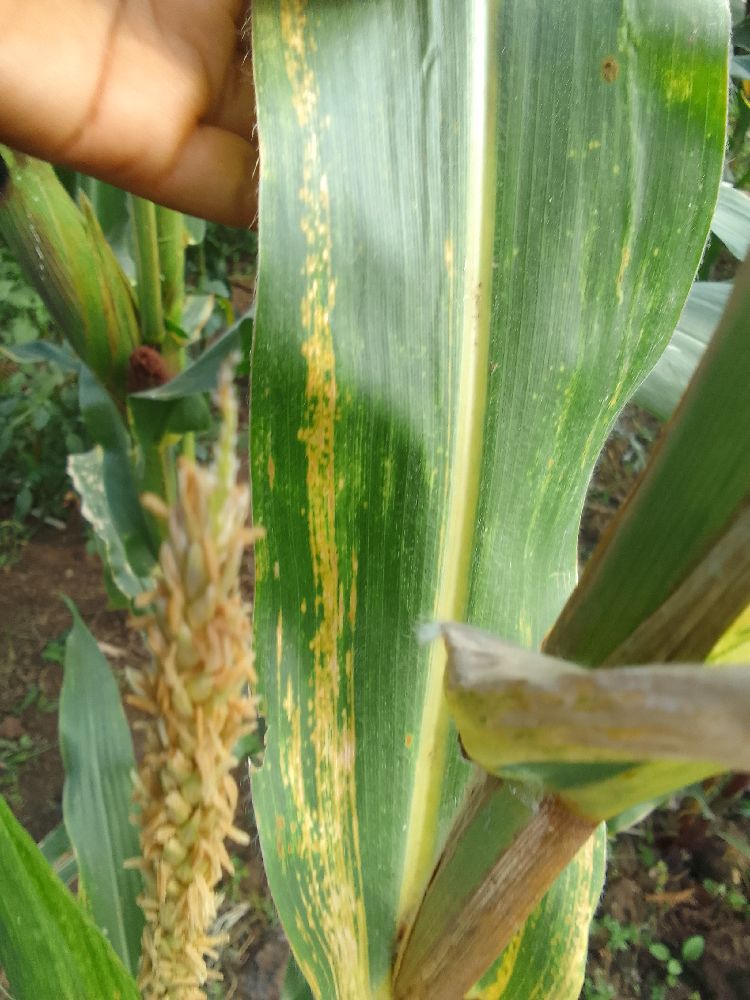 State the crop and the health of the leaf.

maize, maize lethal necrosis
